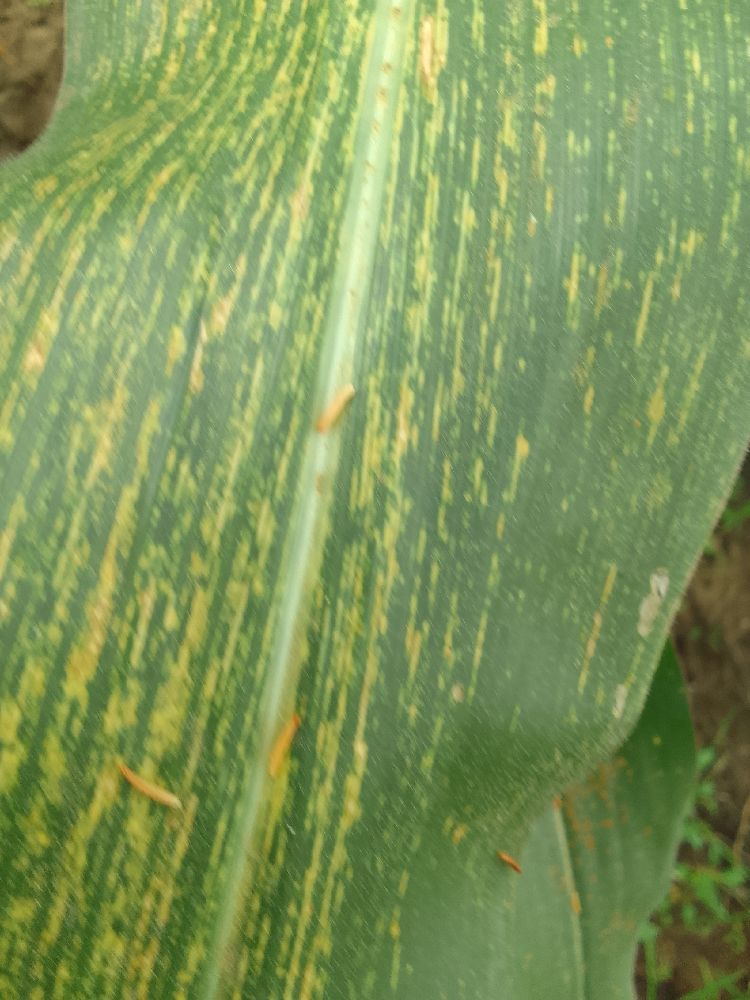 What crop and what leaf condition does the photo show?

maize, maize streak virus
